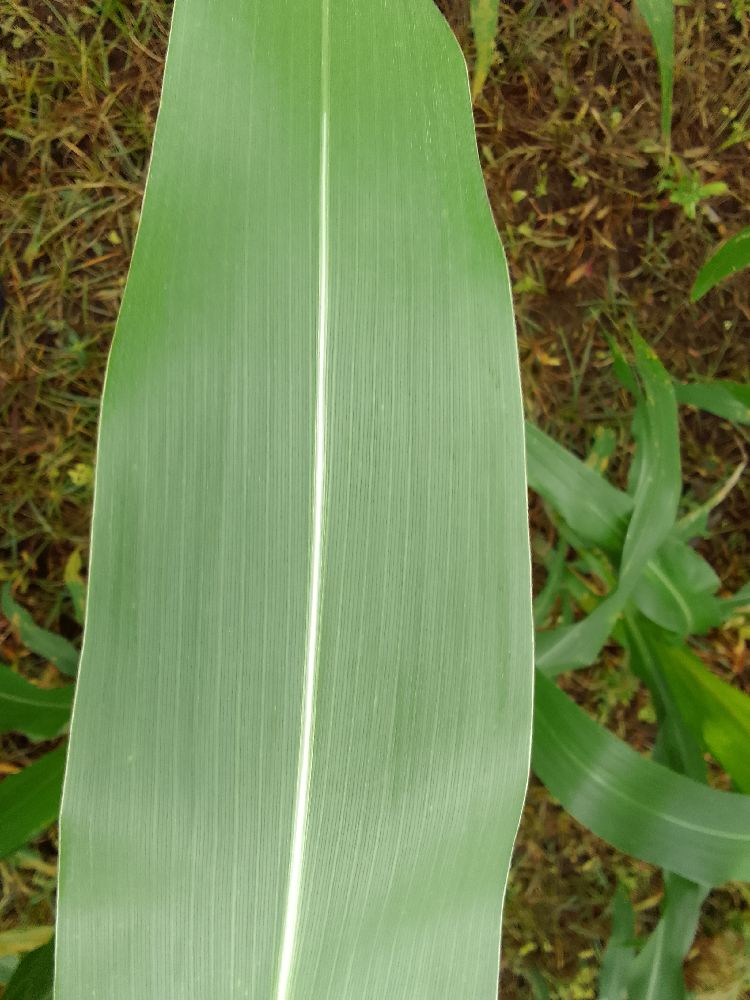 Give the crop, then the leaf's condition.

maize, healthy
